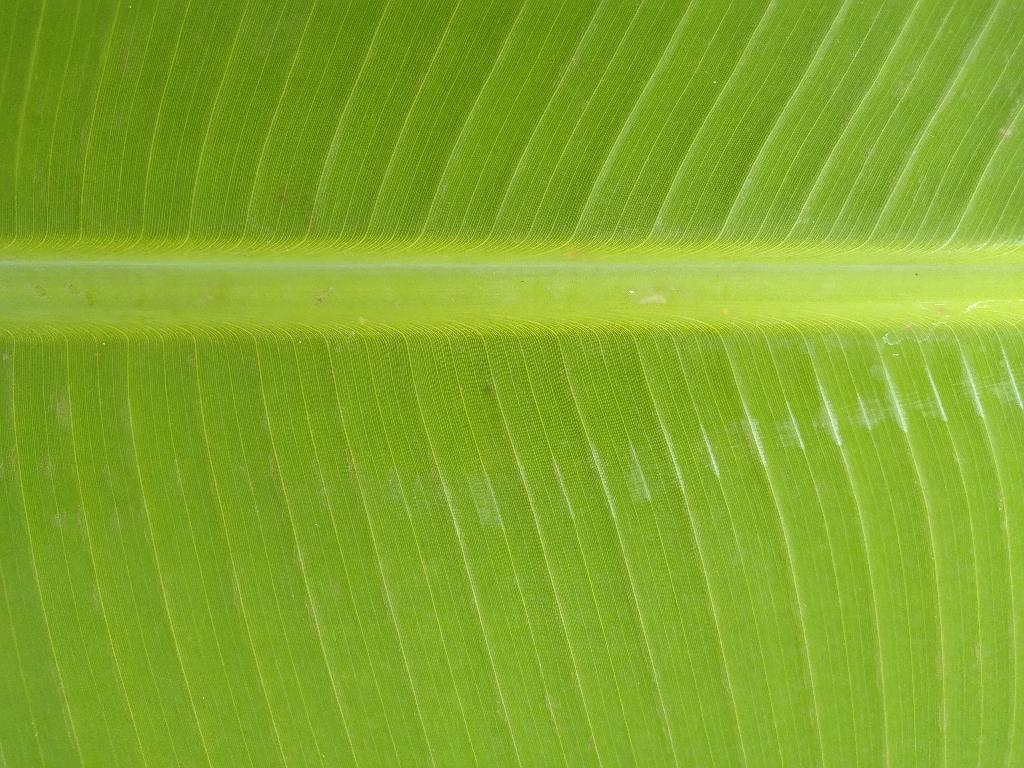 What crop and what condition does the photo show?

banana, healthy
